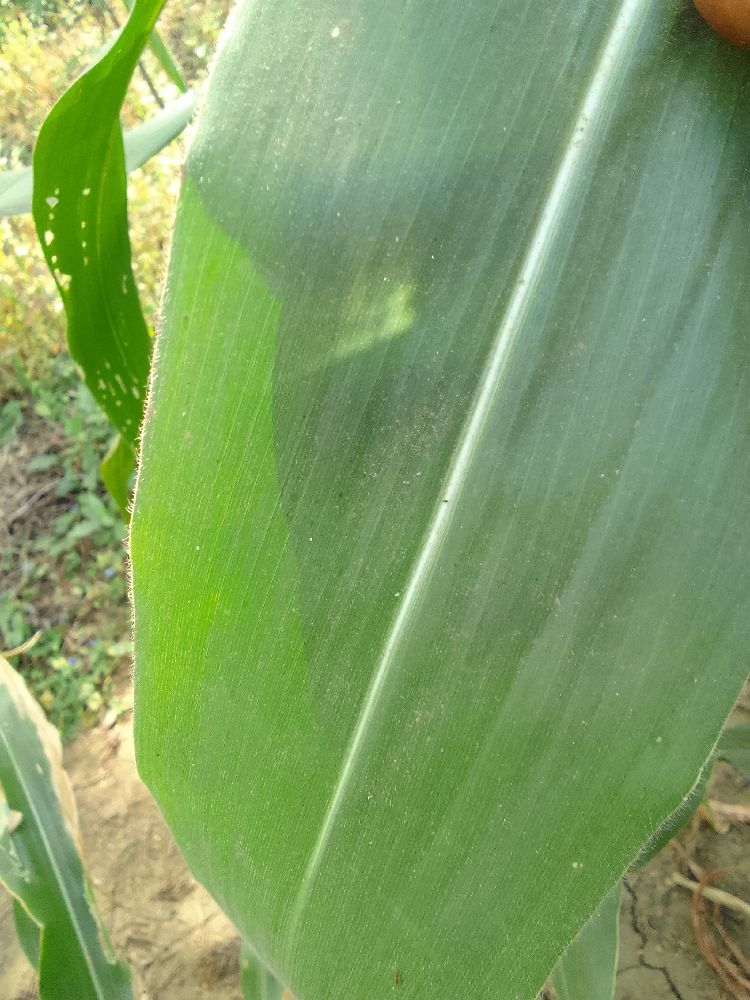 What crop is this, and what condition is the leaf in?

maize, healthy
